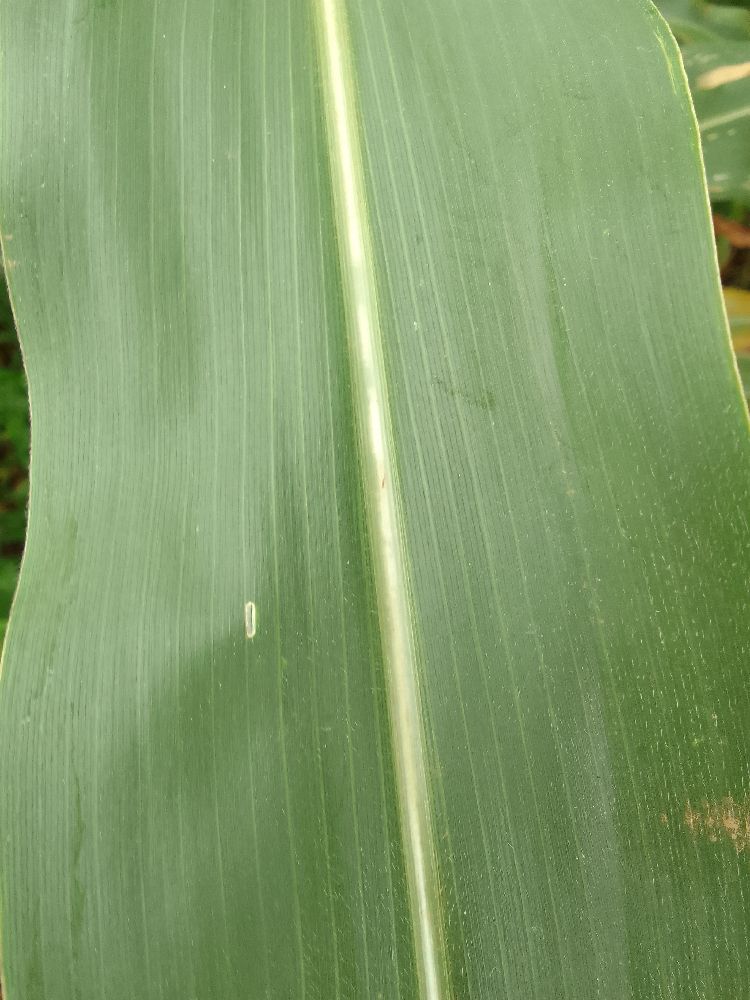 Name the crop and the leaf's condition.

maize, healthy
